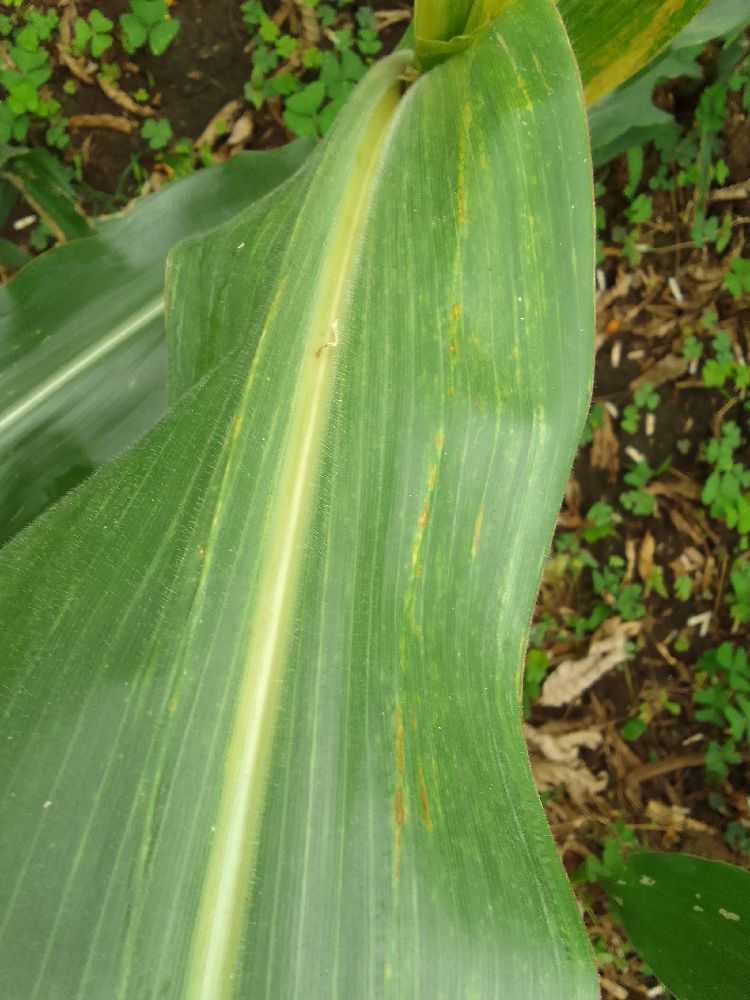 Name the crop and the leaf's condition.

maize, maize lethal necrosis
